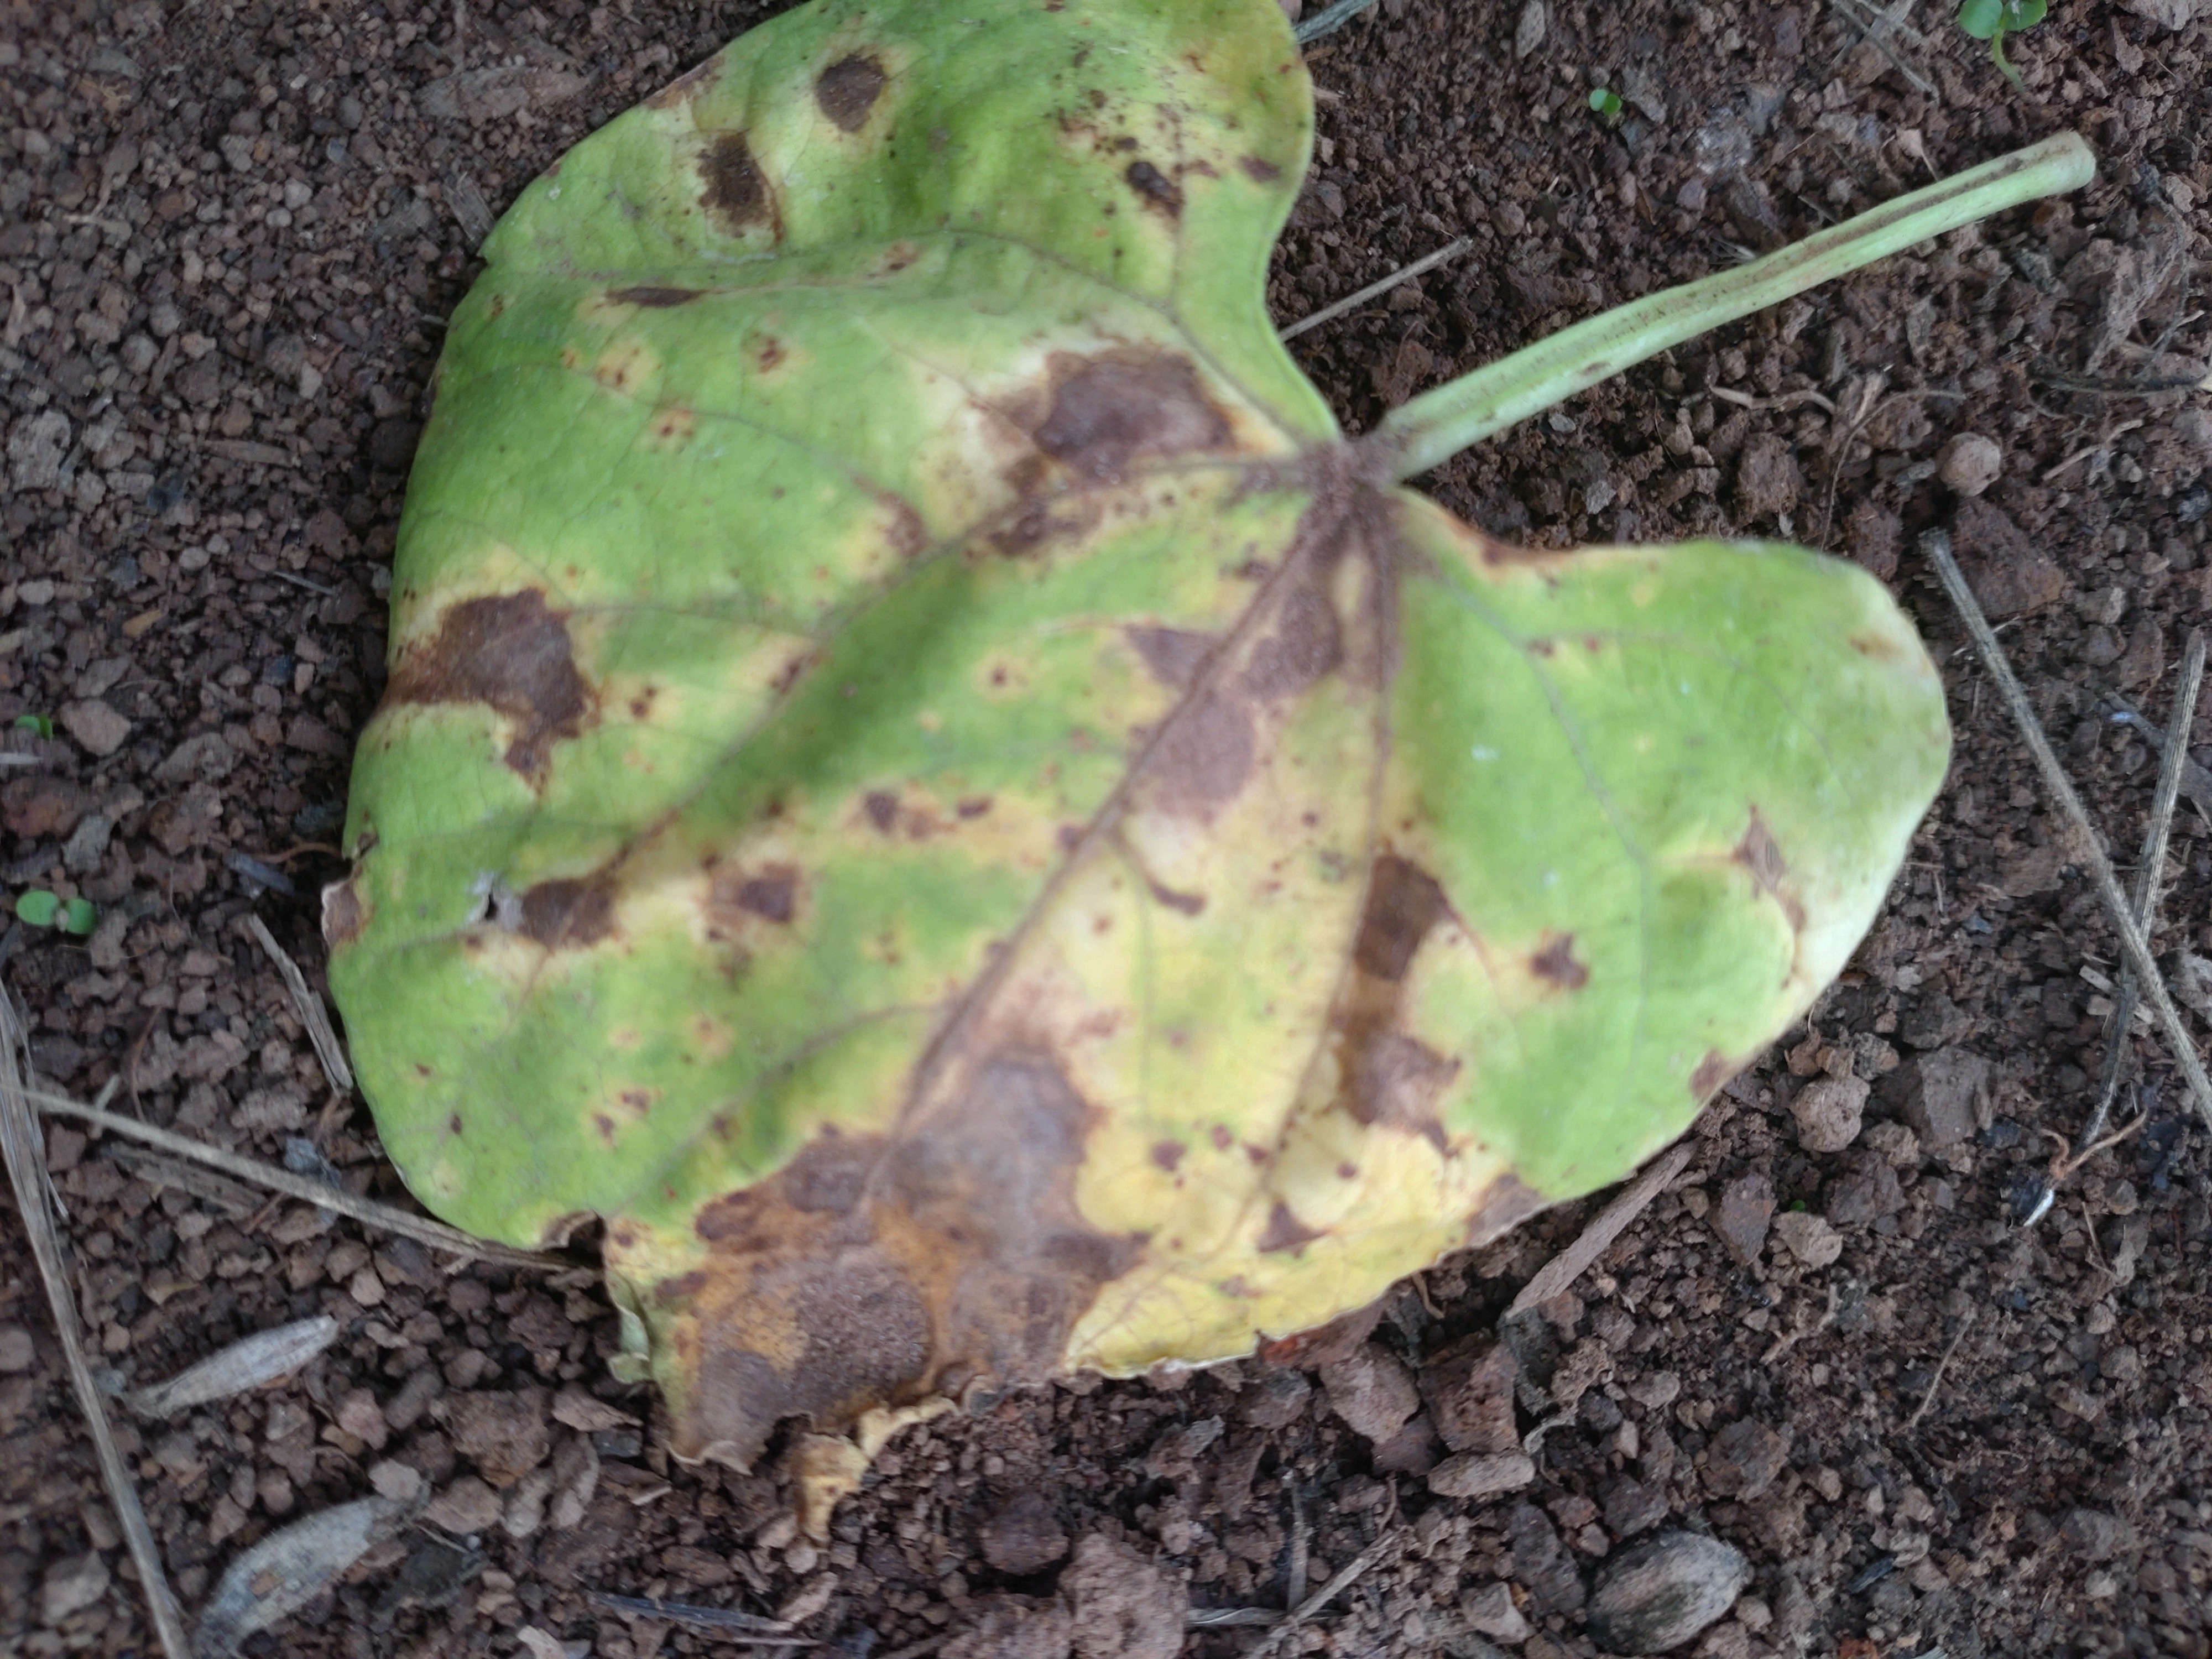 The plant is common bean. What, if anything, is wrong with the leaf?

rust
